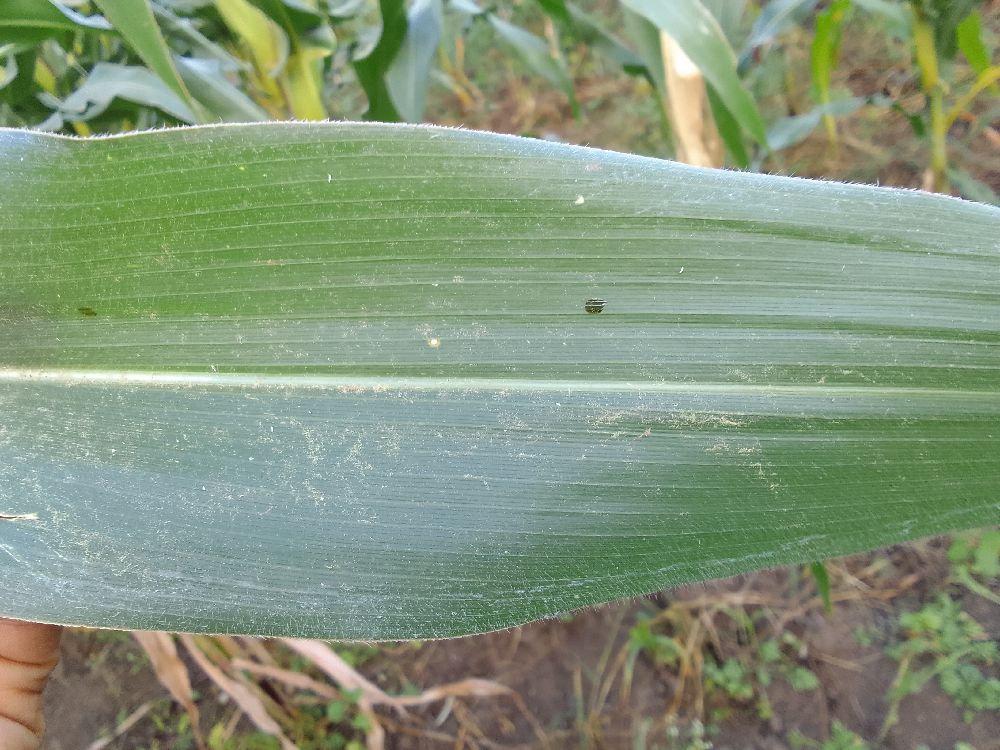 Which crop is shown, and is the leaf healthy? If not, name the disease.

maize, healthy
